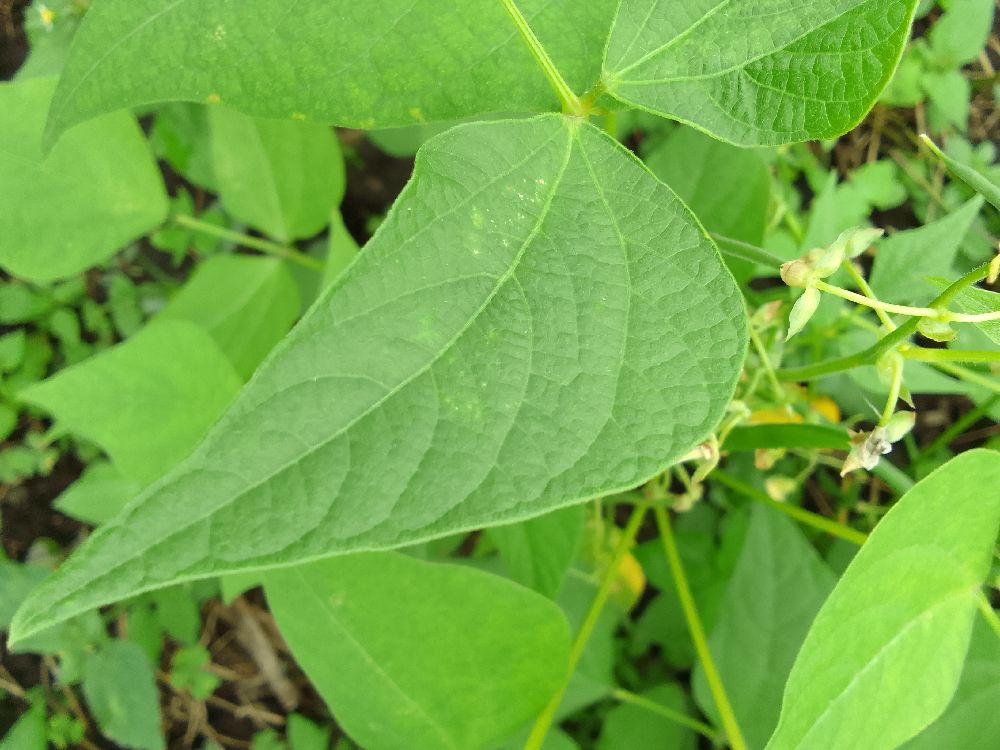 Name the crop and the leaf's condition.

common bean, healthy
